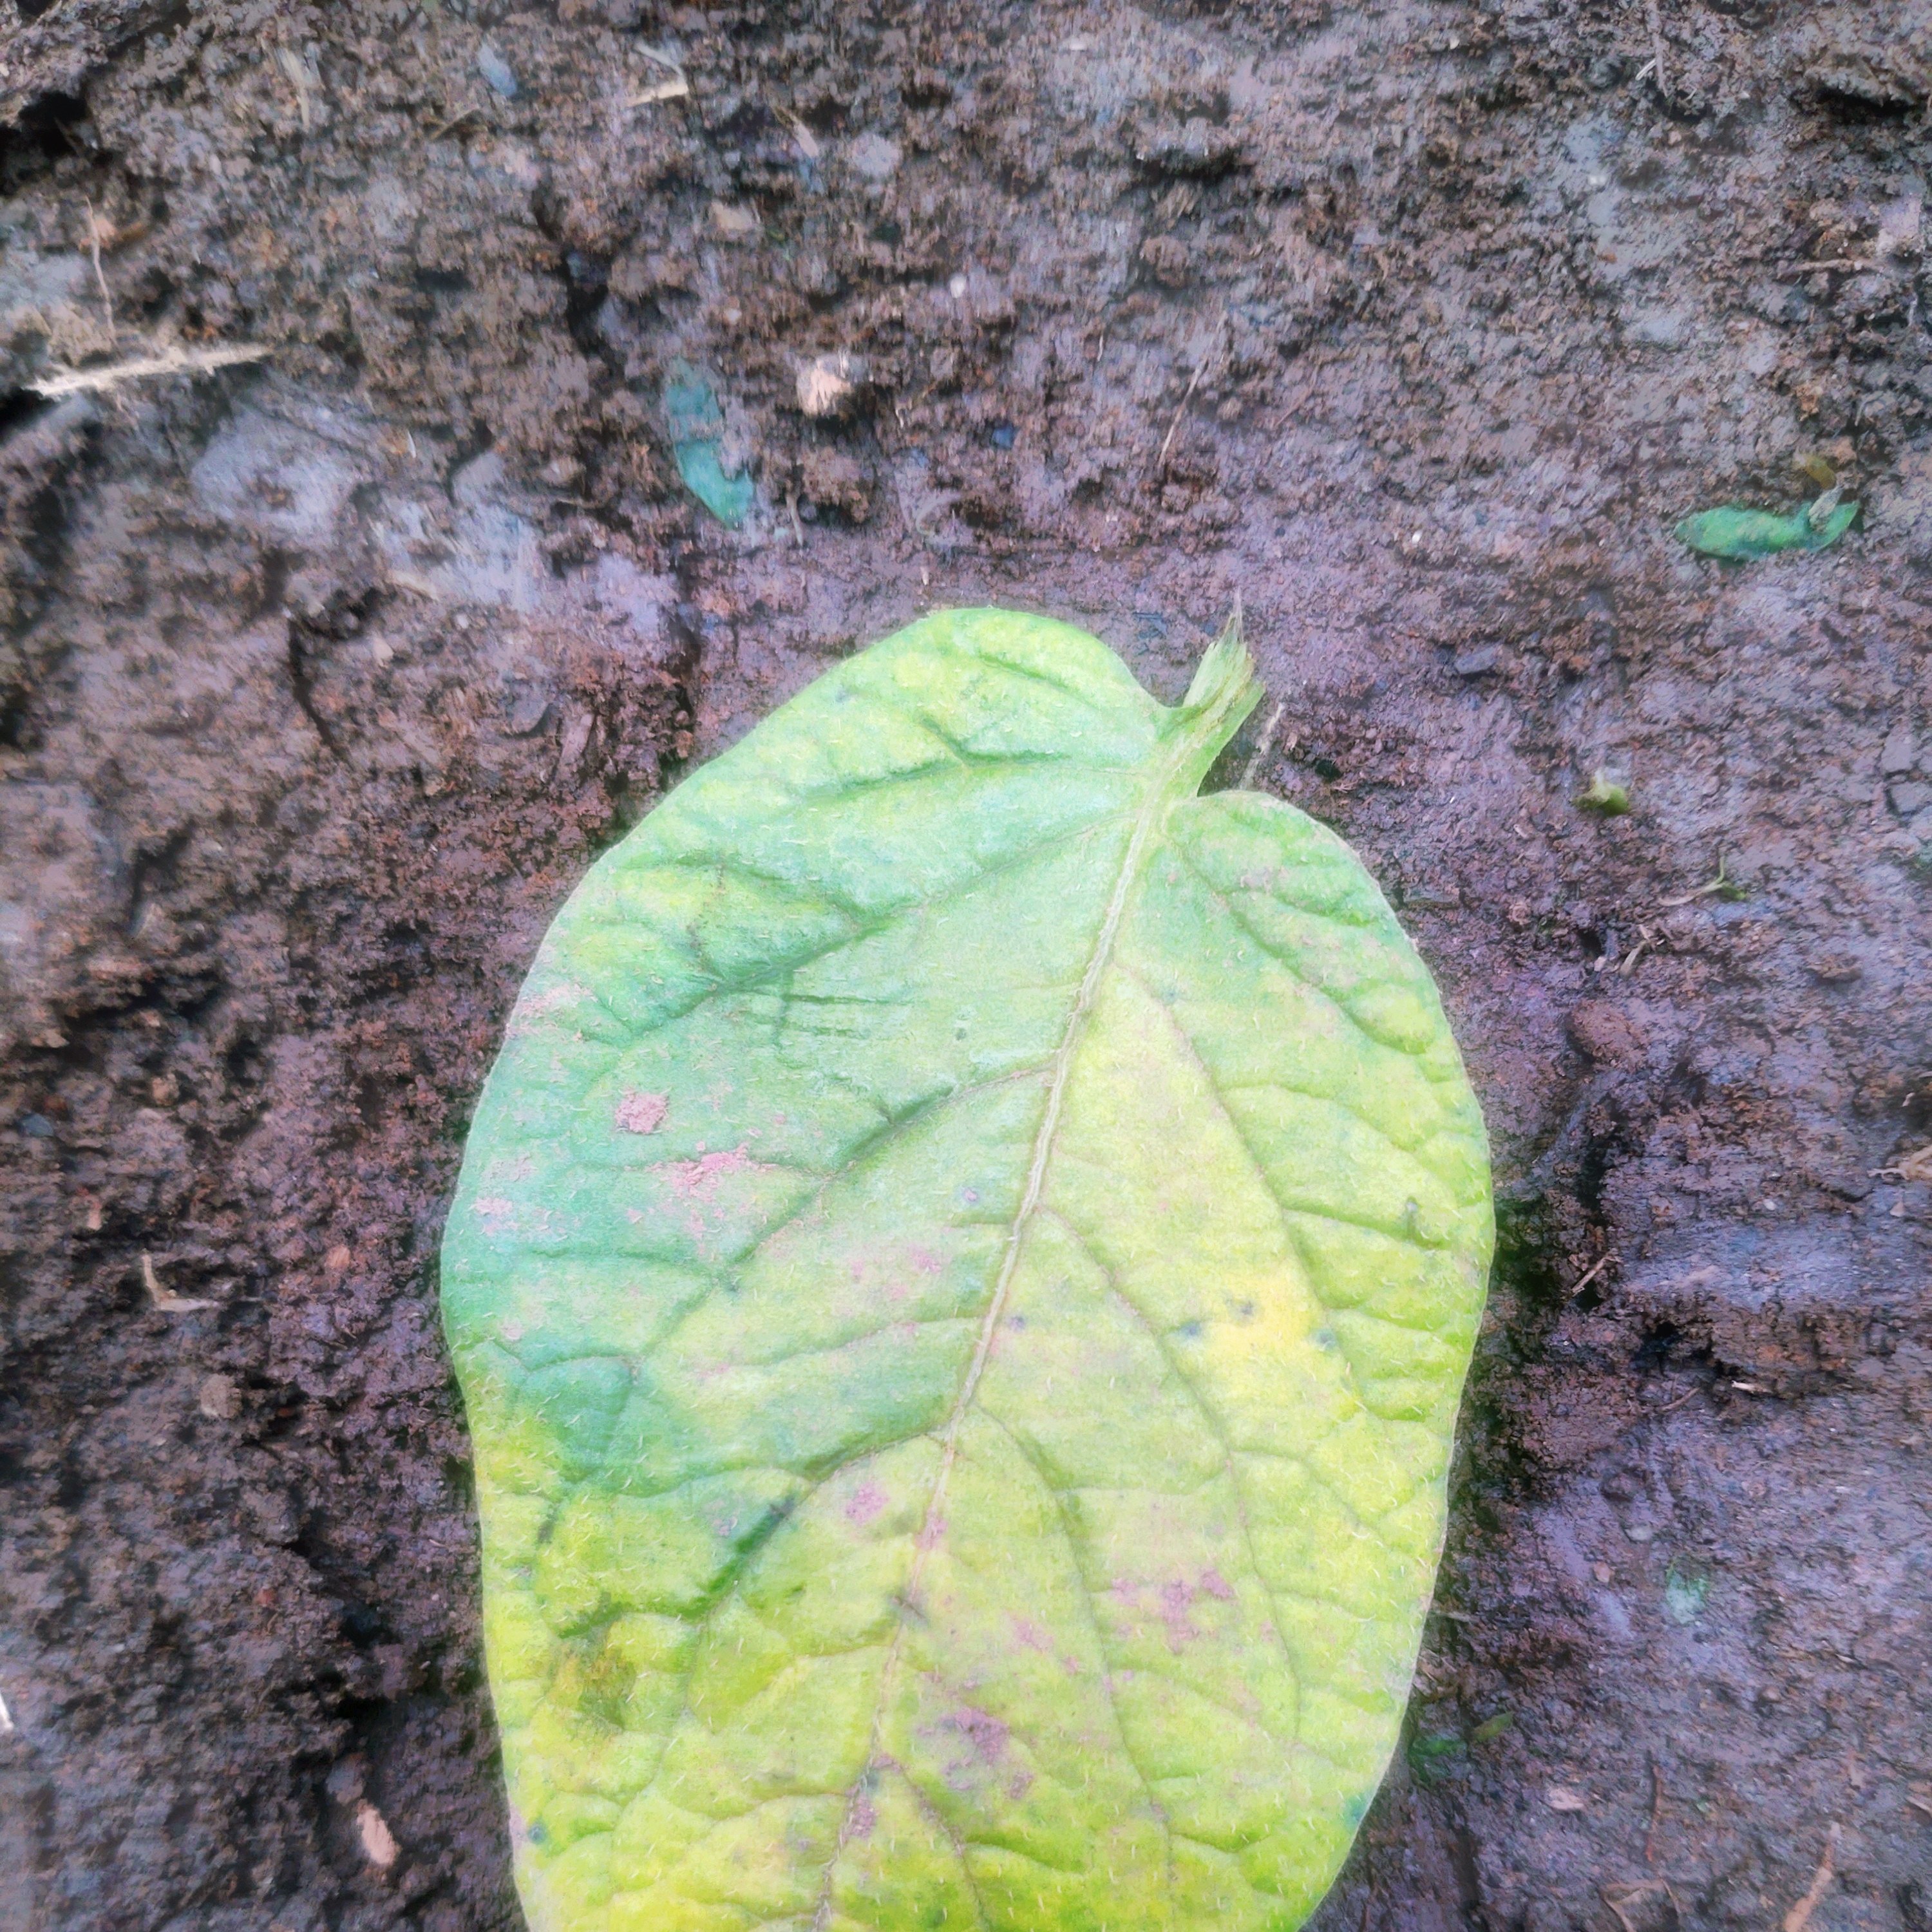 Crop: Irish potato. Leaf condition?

late blight
